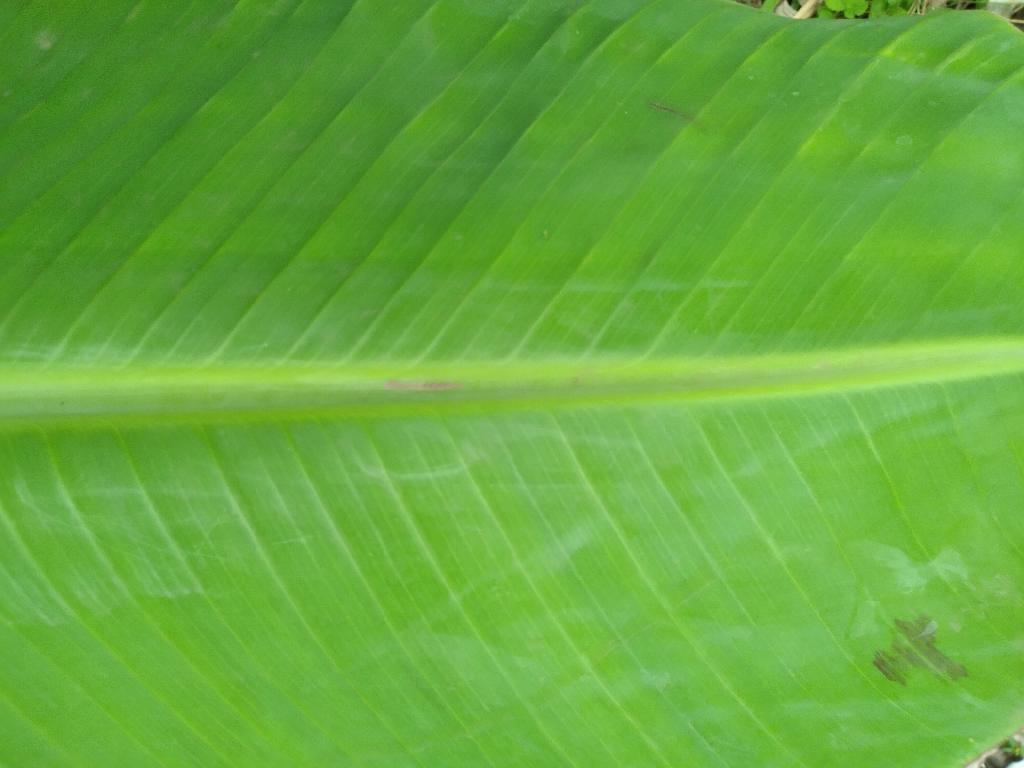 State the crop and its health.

banana, healthy
